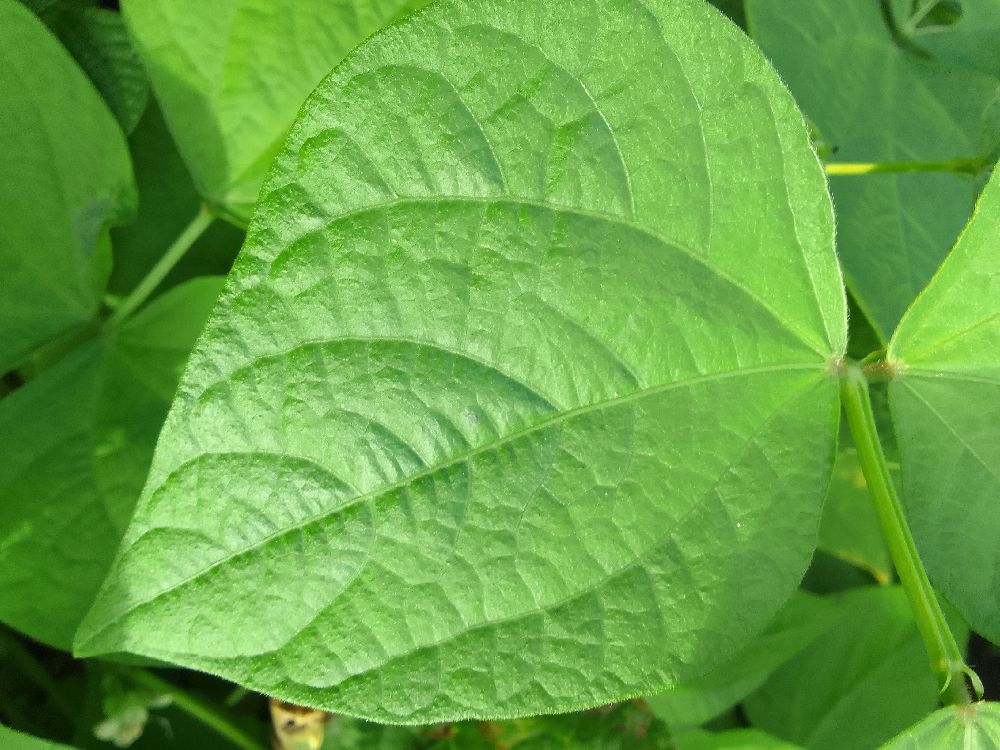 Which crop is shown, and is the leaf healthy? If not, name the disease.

common bean, healthy
